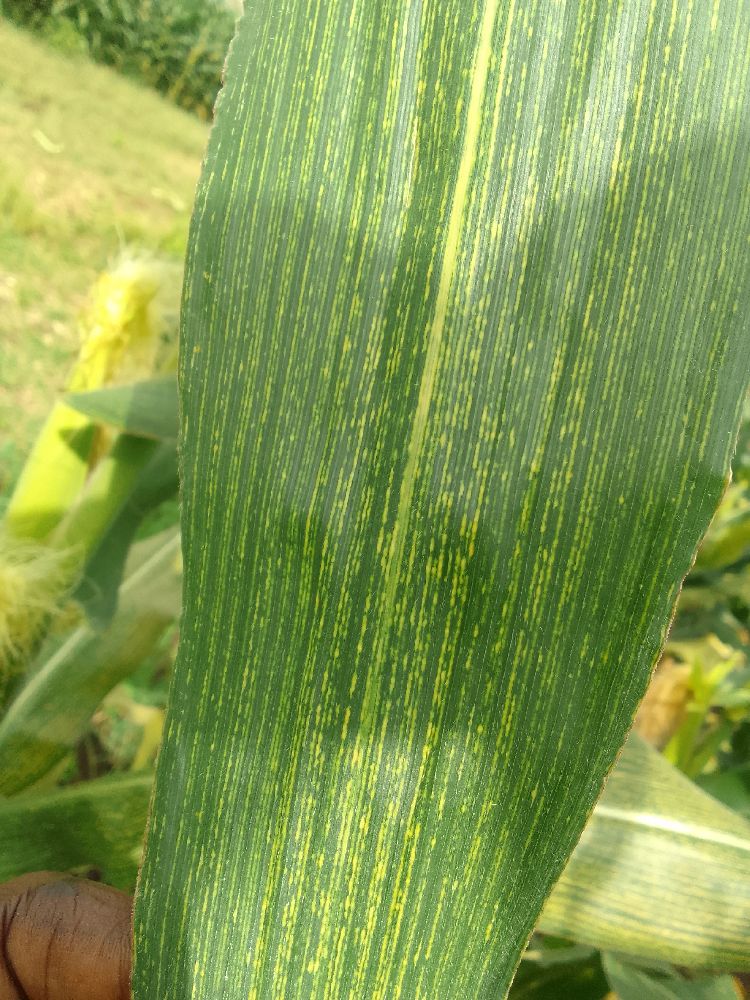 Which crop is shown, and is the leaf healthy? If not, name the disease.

maize, maize streak virus
